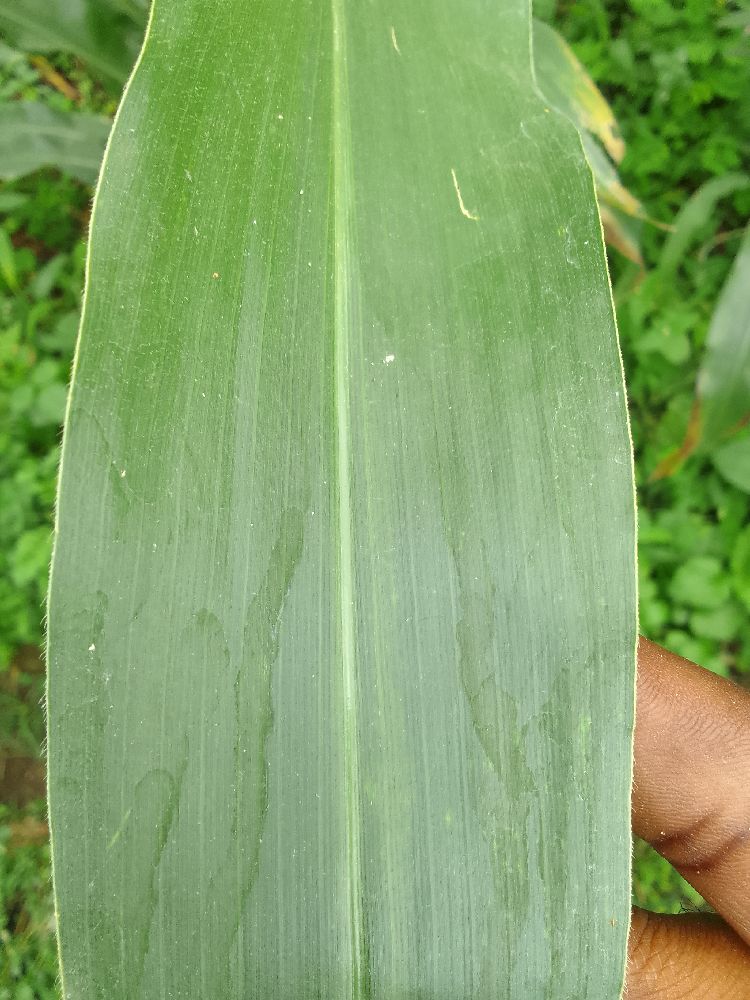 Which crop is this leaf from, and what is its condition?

maize, healthy
